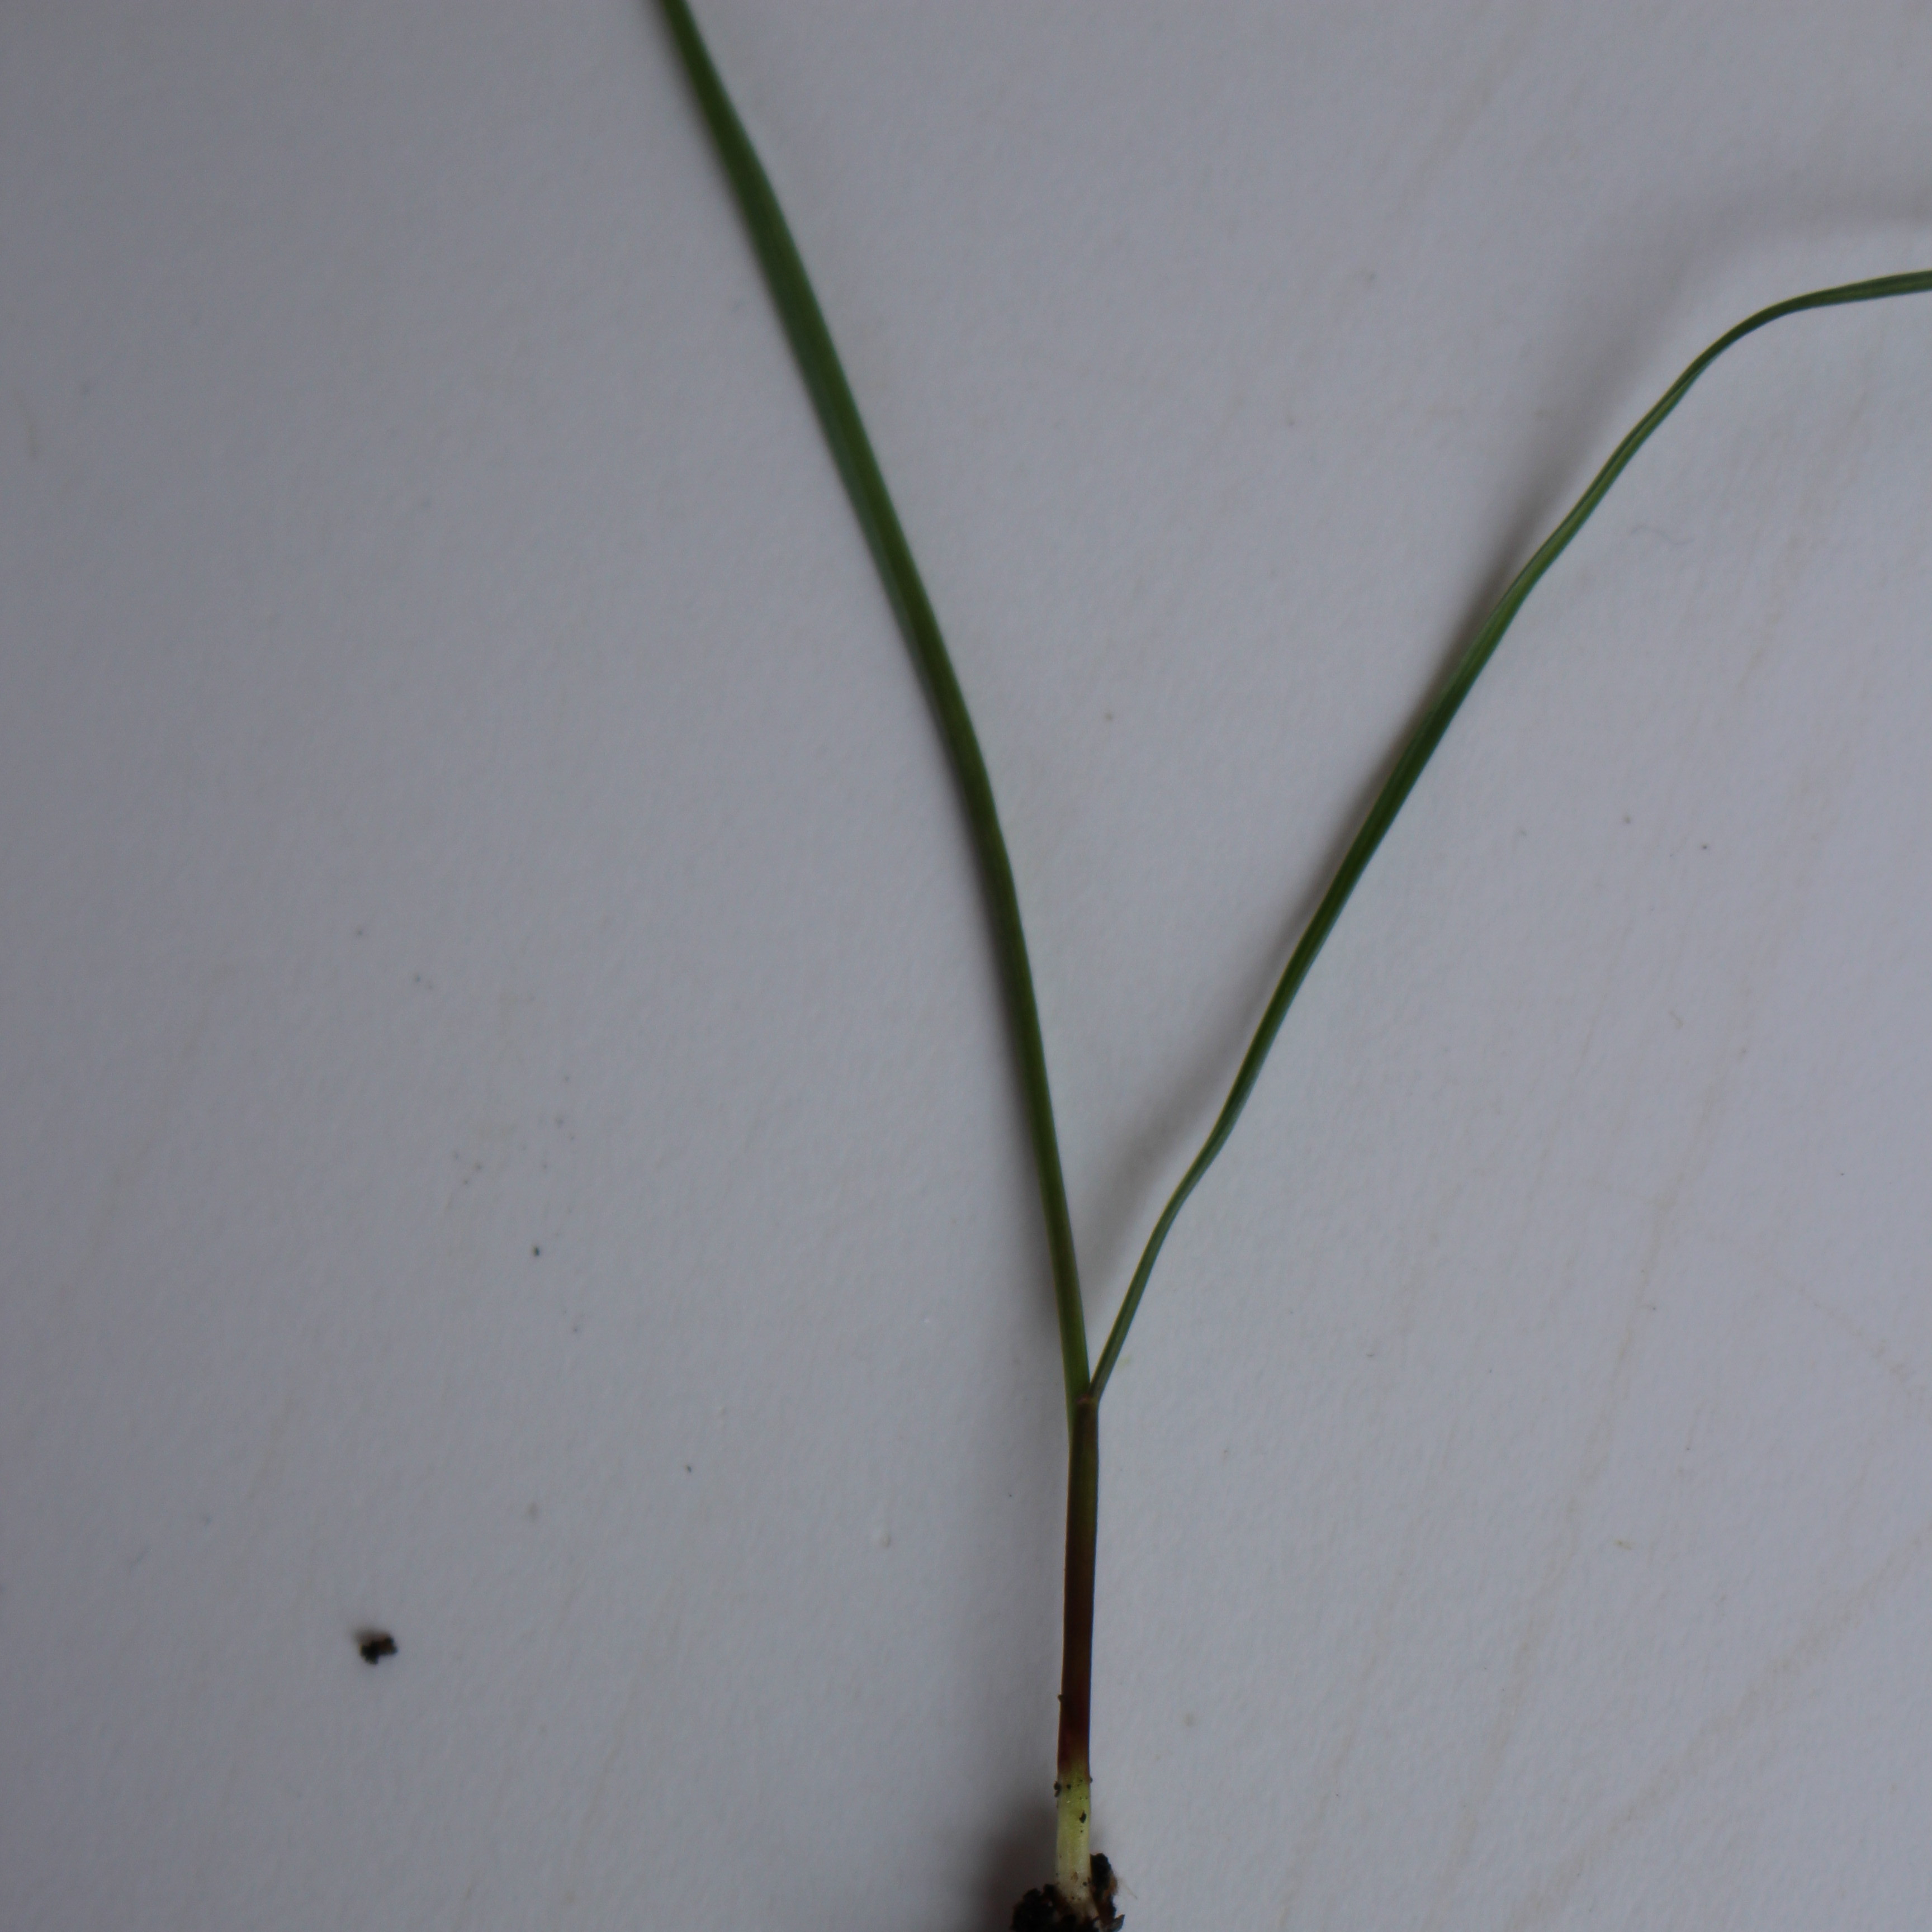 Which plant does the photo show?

Lolium multiflorum
